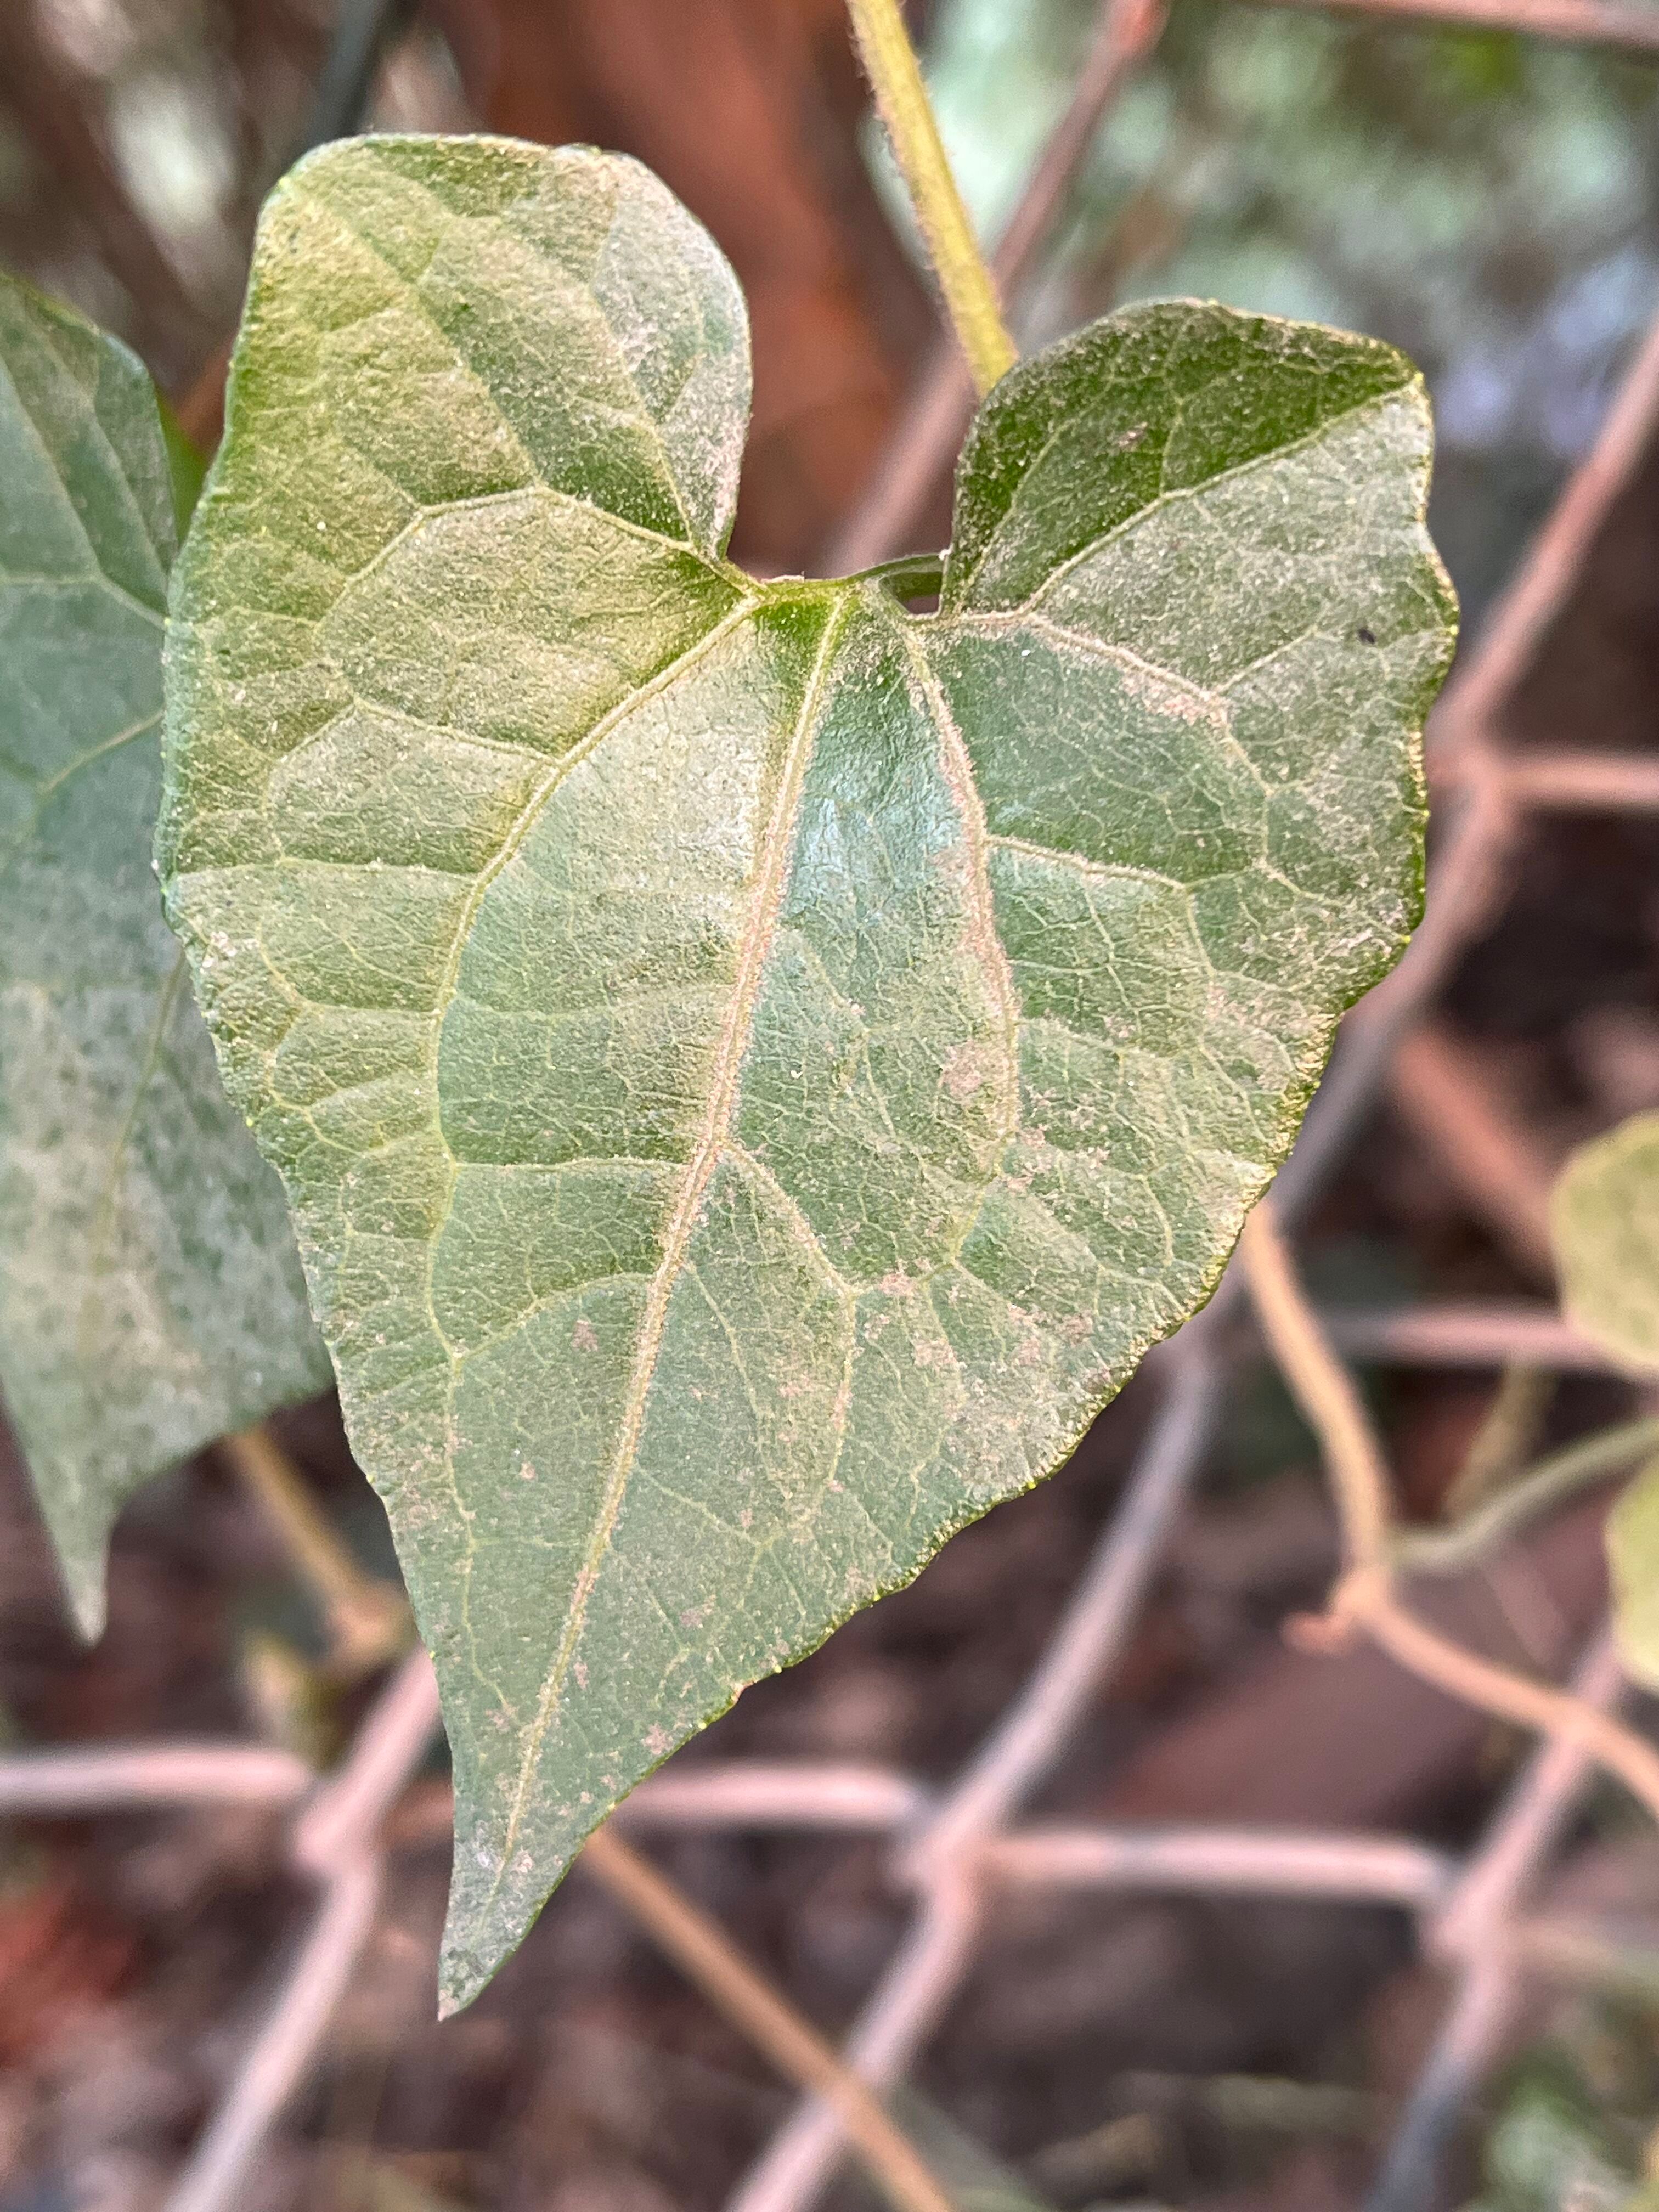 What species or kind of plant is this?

bitter vine
